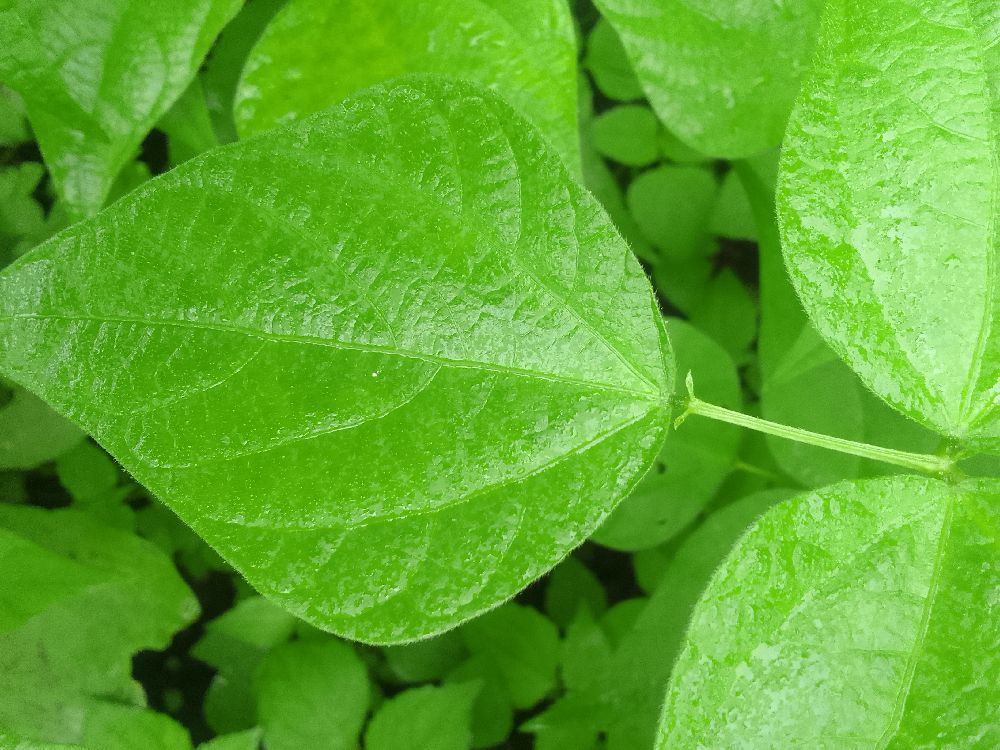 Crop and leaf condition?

common bean, healthy
